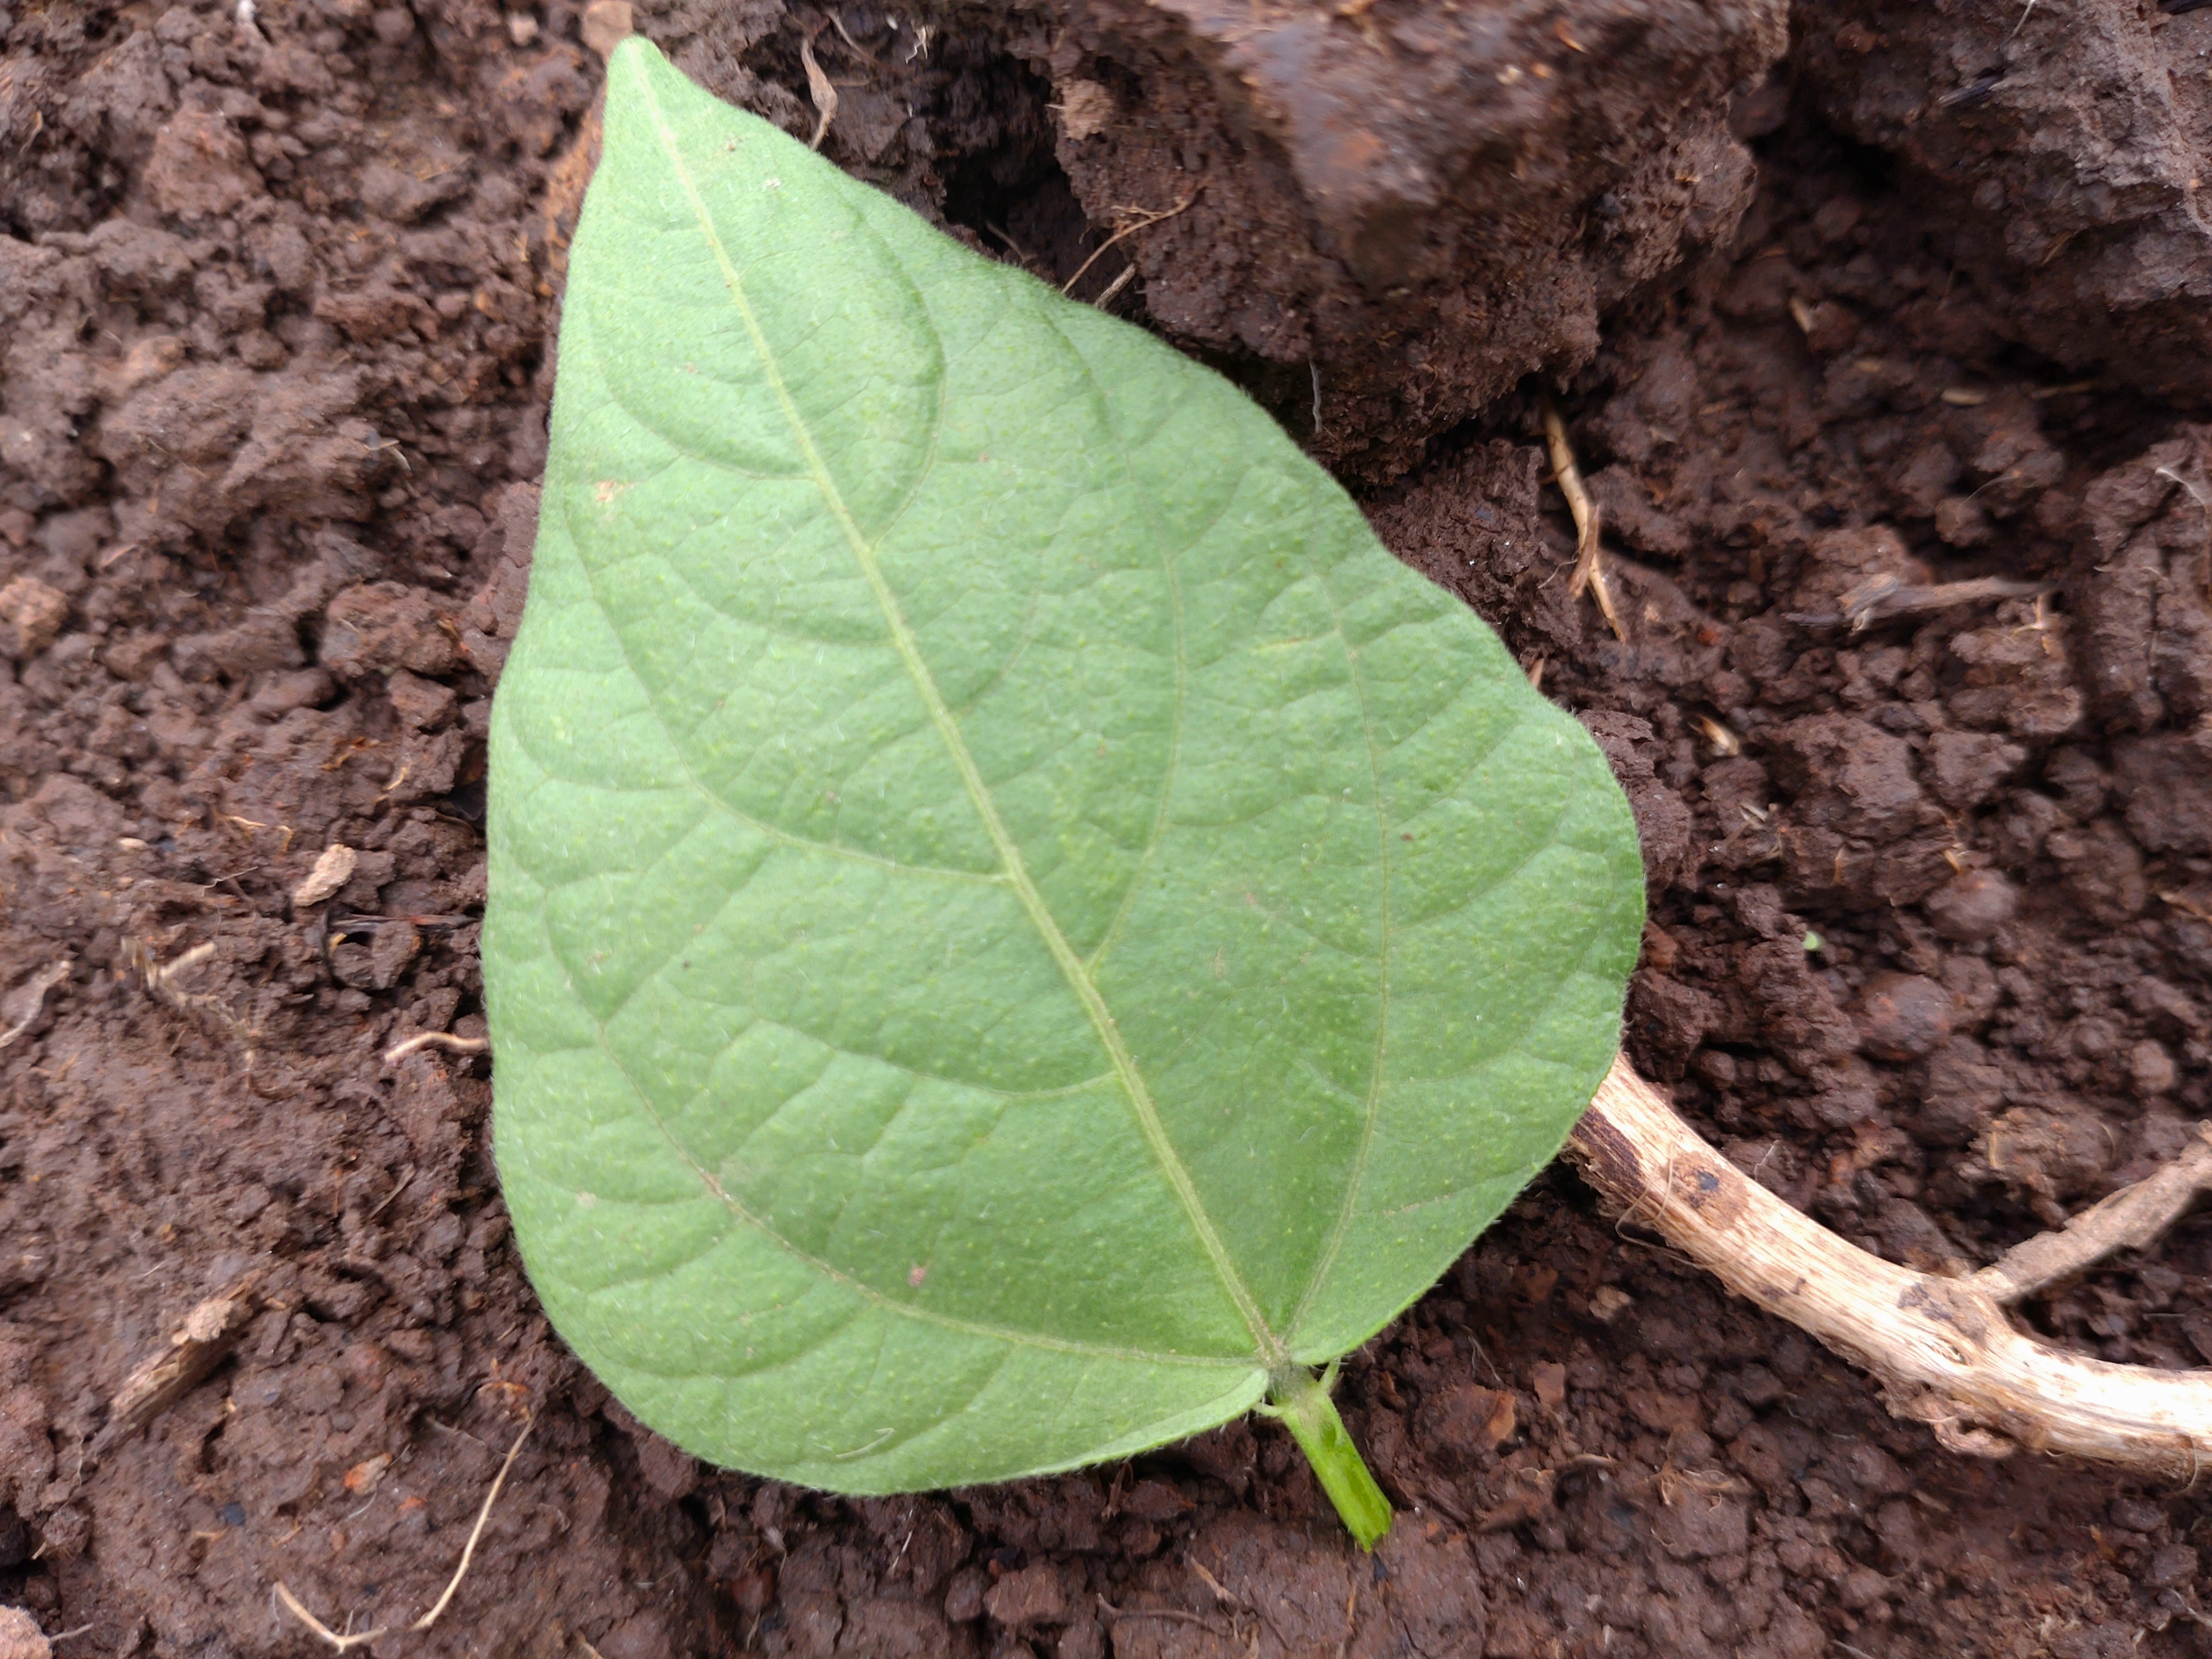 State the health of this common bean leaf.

healthy
